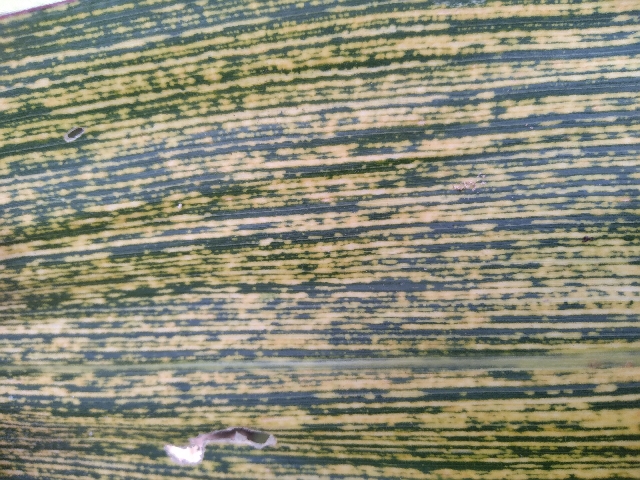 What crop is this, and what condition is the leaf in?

maize, maize streak virus
